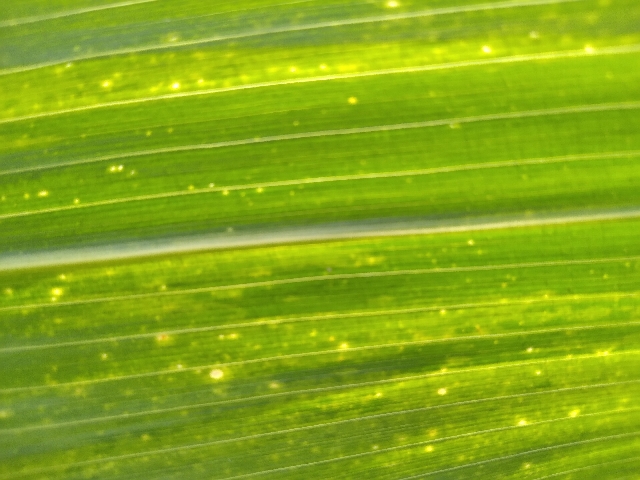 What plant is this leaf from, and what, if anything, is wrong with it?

maize, maize lethal necrosis
